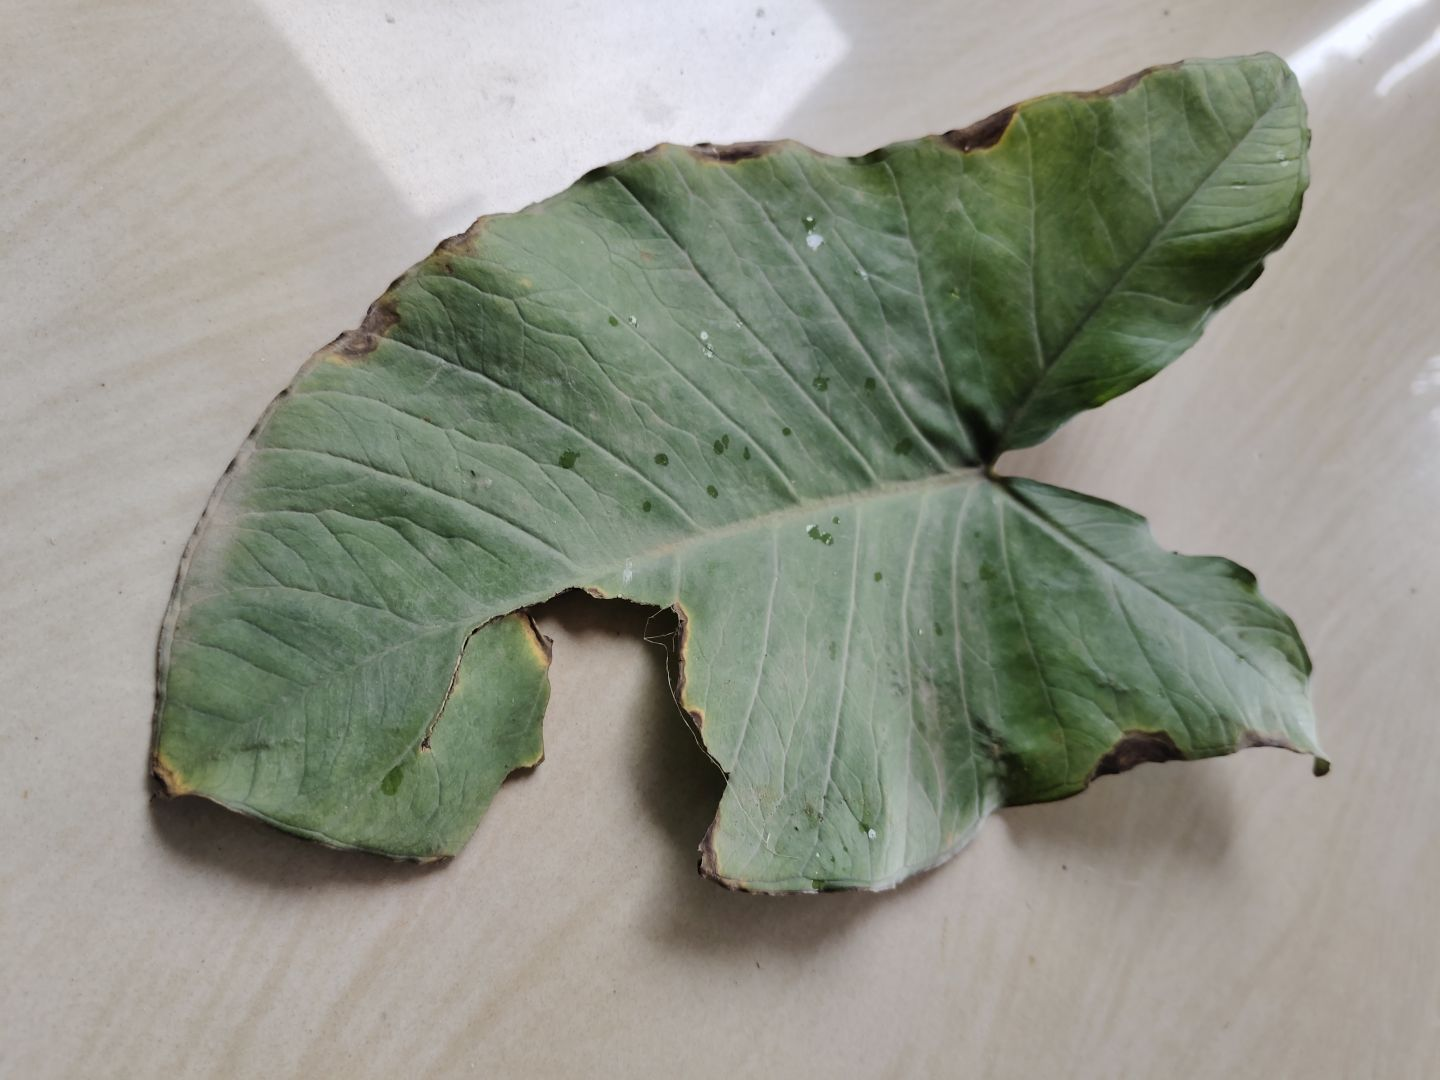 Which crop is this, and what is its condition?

taro, leaf blight
